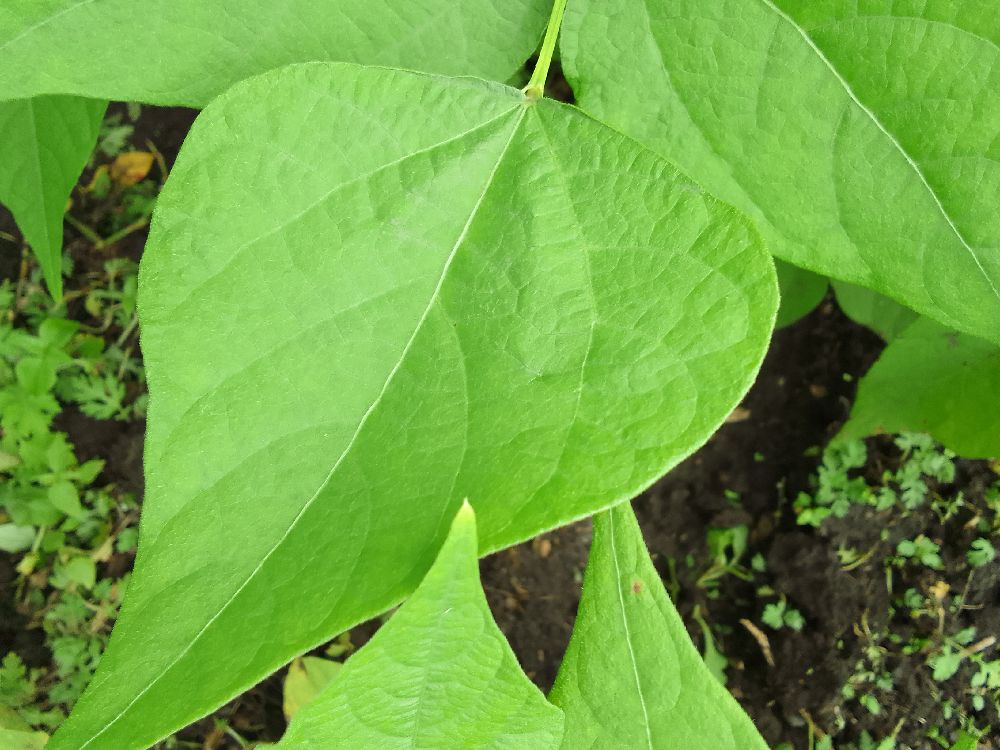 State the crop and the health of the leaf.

common bean, healthy
